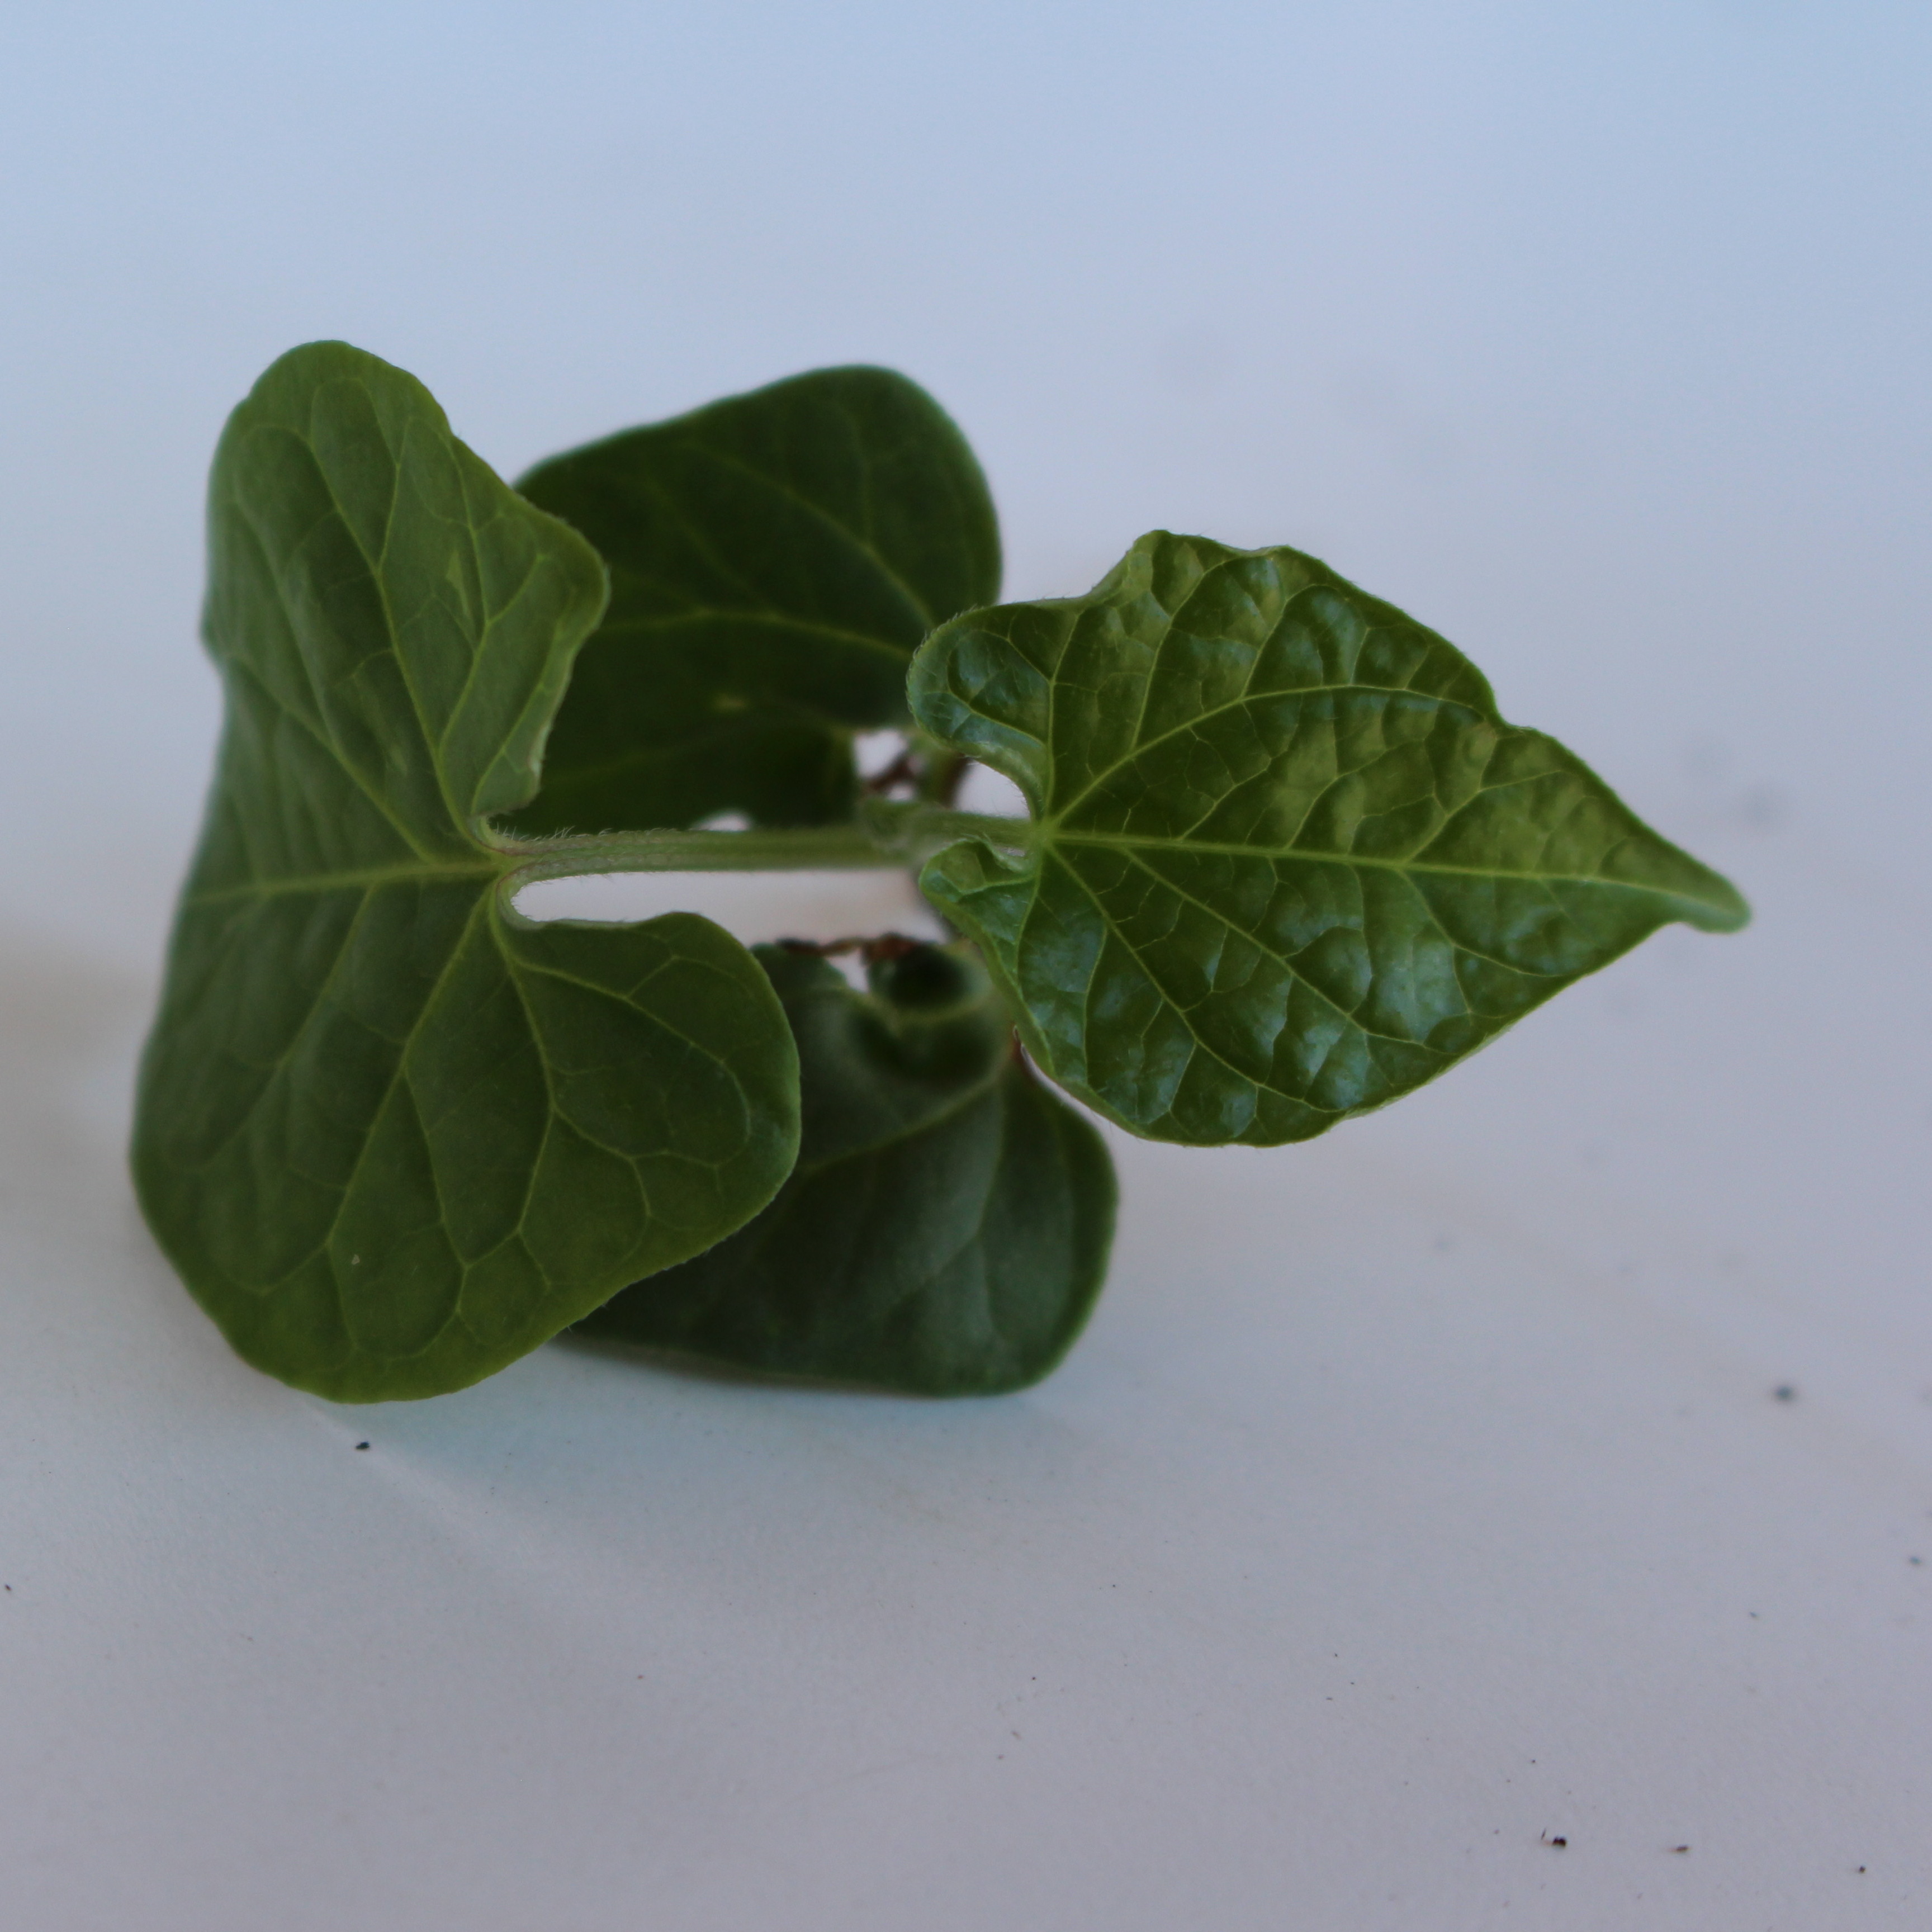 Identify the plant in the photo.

Convolvulus arvensis
